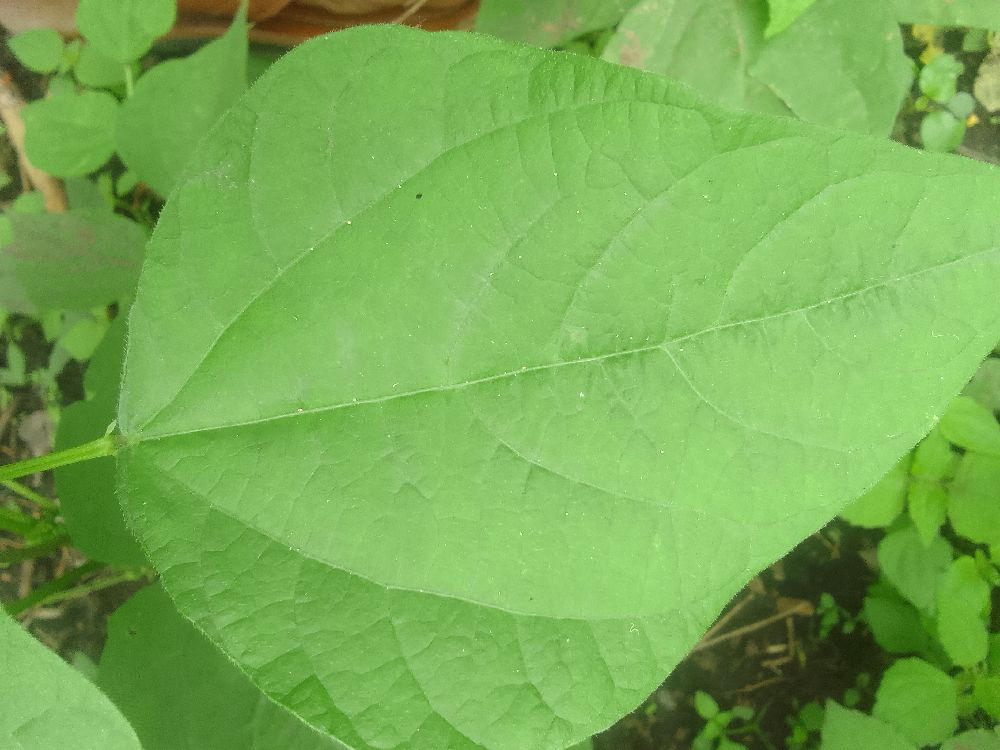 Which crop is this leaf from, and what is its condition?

common bean, healthy
